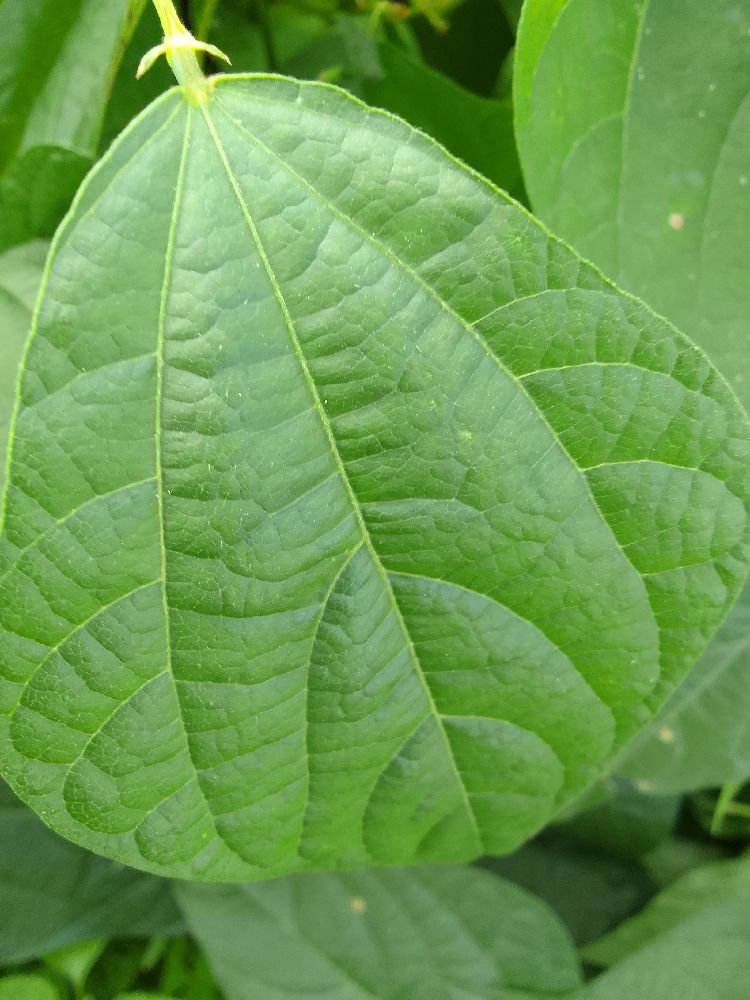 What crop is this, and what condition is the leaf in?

common bean, healthy
